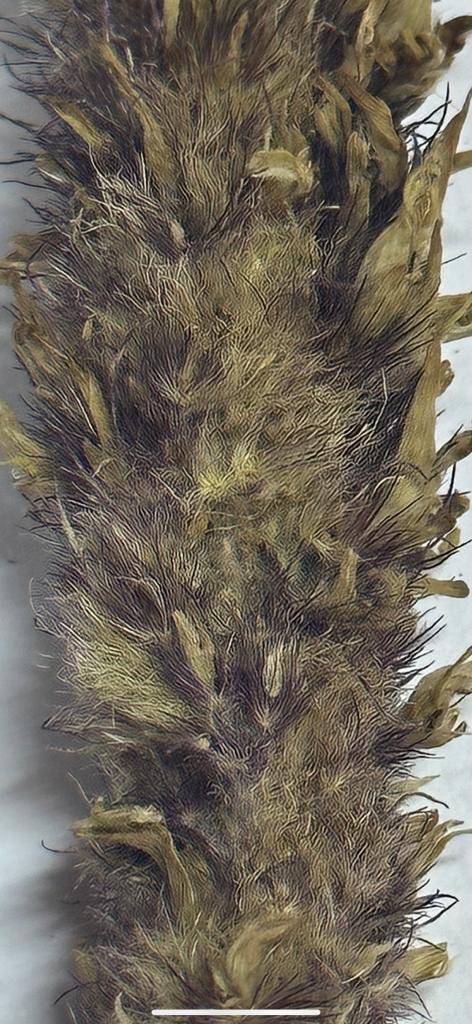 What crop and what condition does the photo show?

pearl millet, sclerospora graminicola
